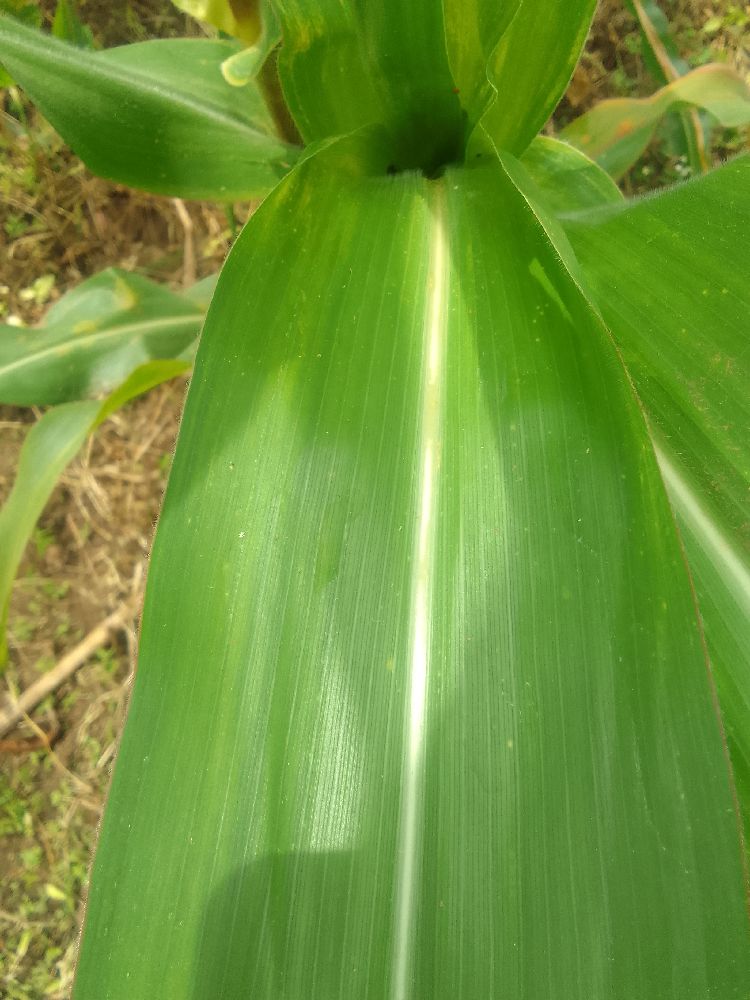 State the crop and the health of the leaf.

maize, healthy
